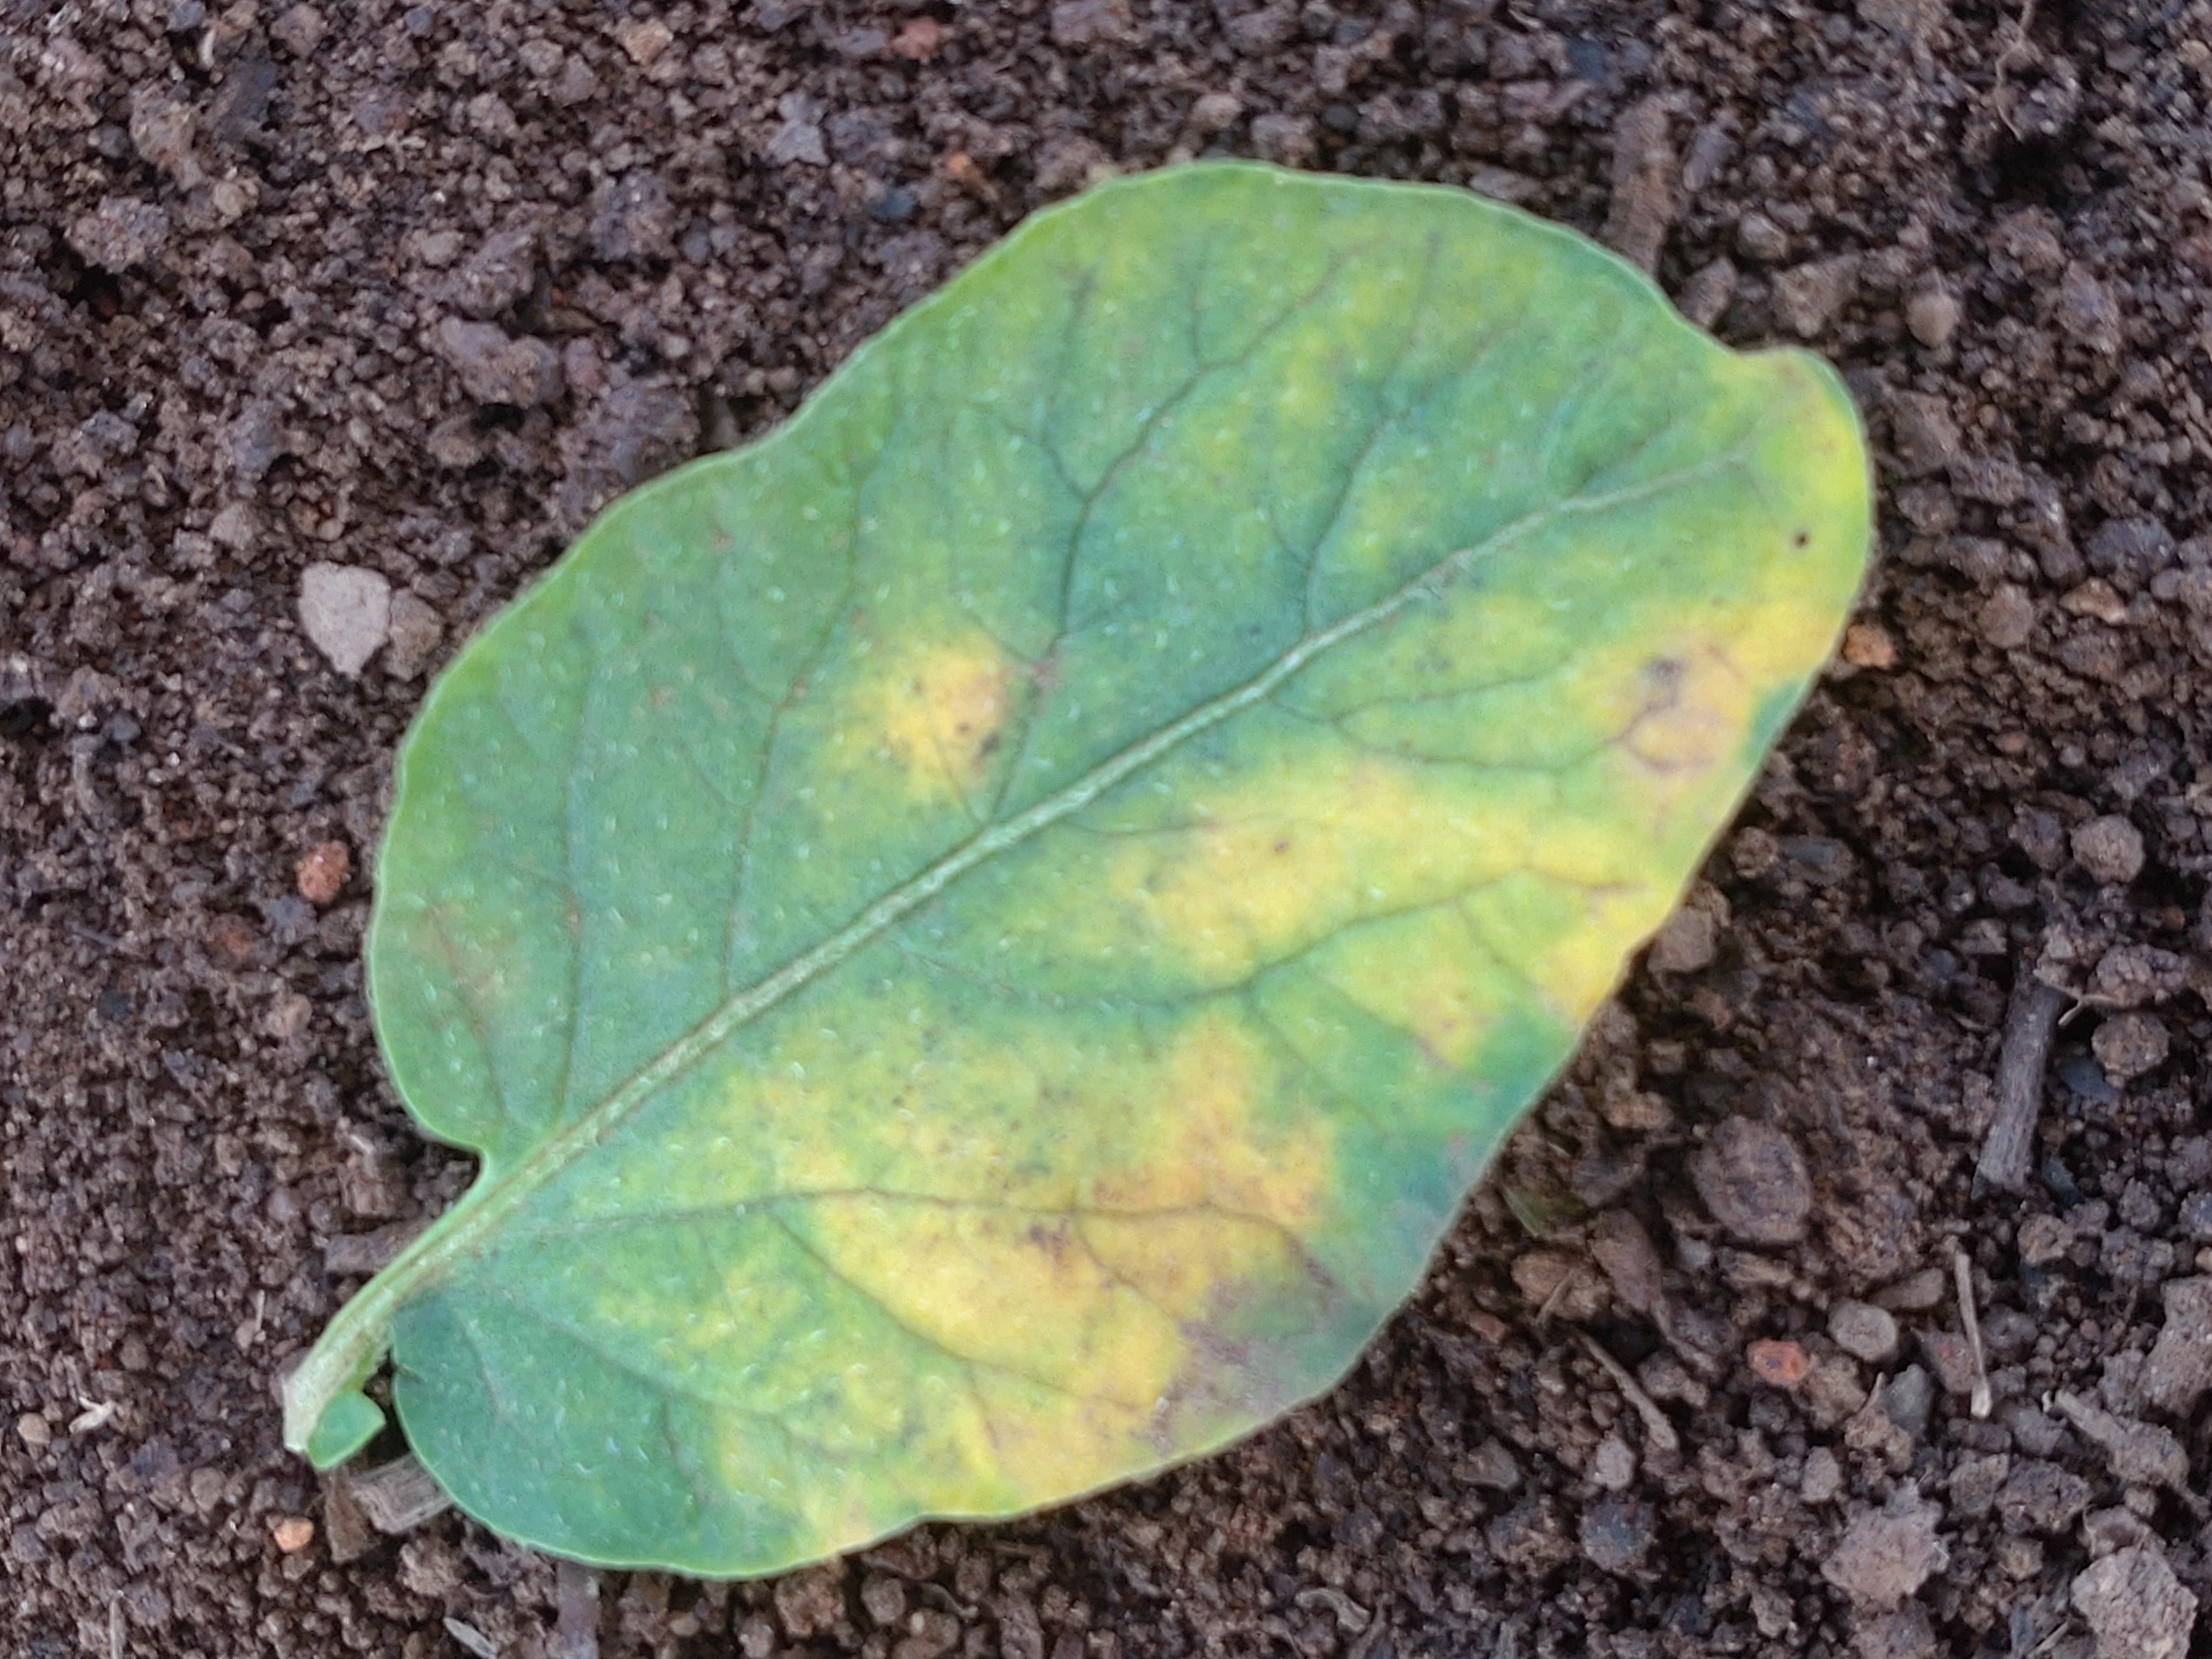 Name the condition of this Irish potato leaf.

late blight
